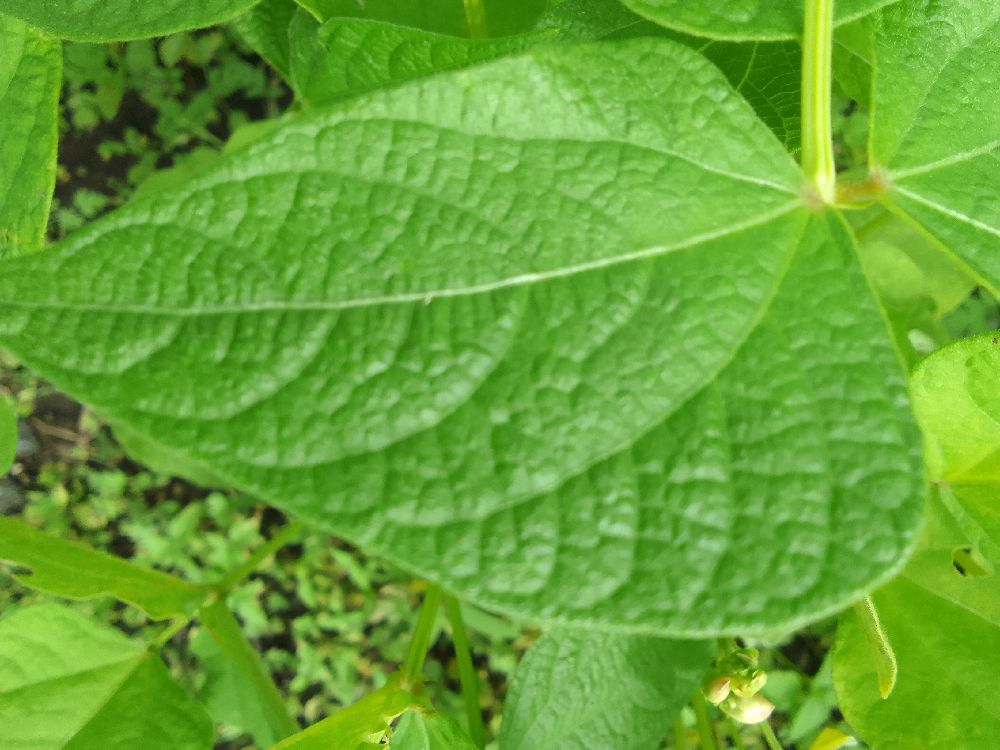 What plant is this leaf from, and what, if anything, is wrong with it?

common bean, healthy
